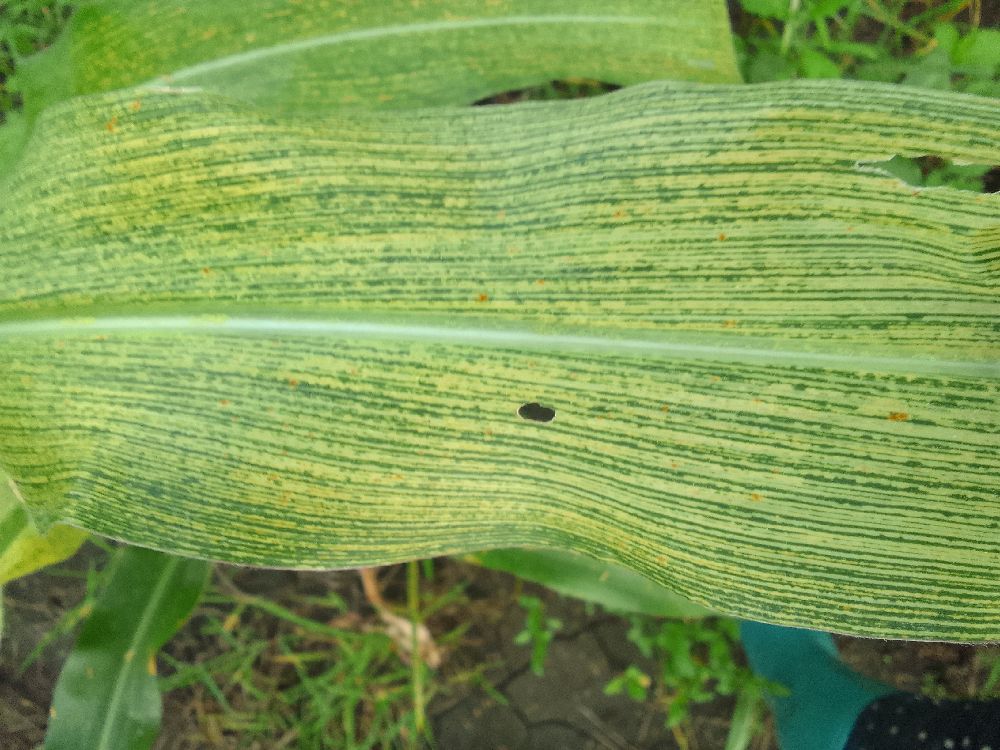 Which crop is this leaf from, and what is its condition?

maize, maize streak virus
